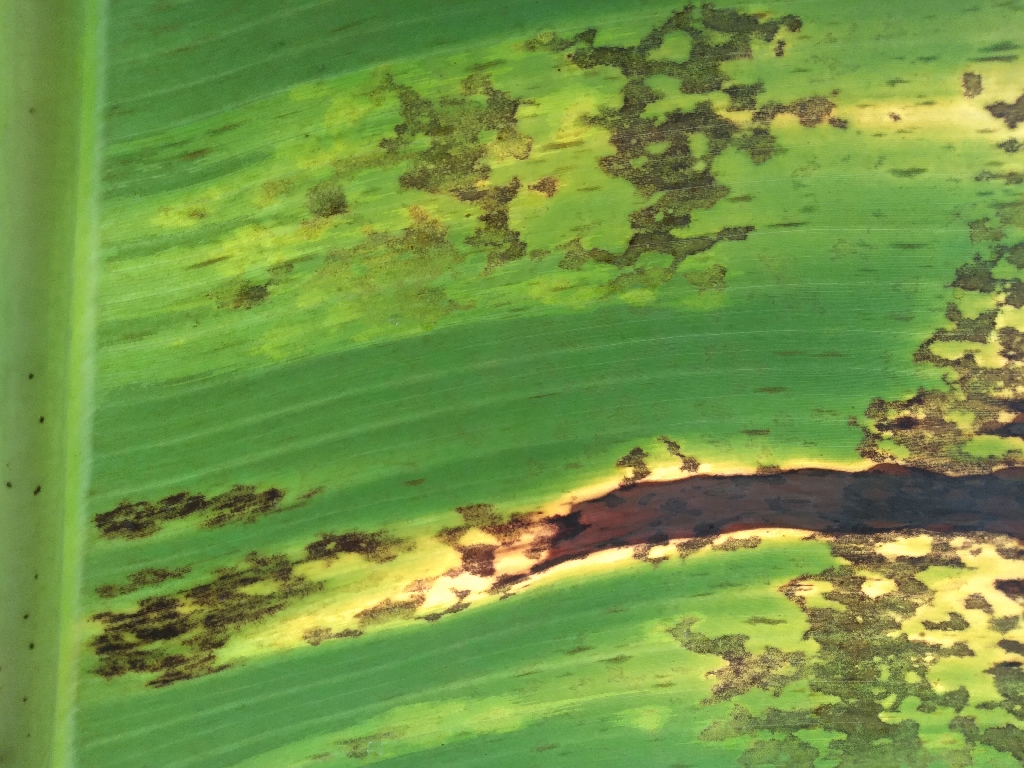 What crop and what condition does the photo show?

banana, black sigatoka
